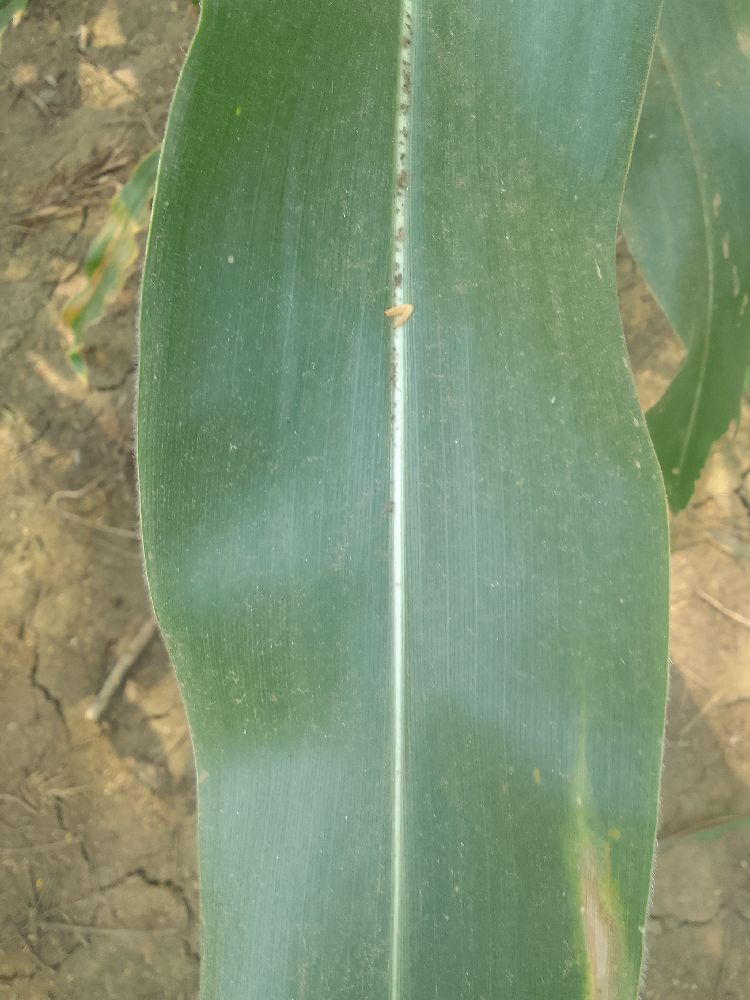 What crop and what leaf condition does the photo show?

maize, healthy
